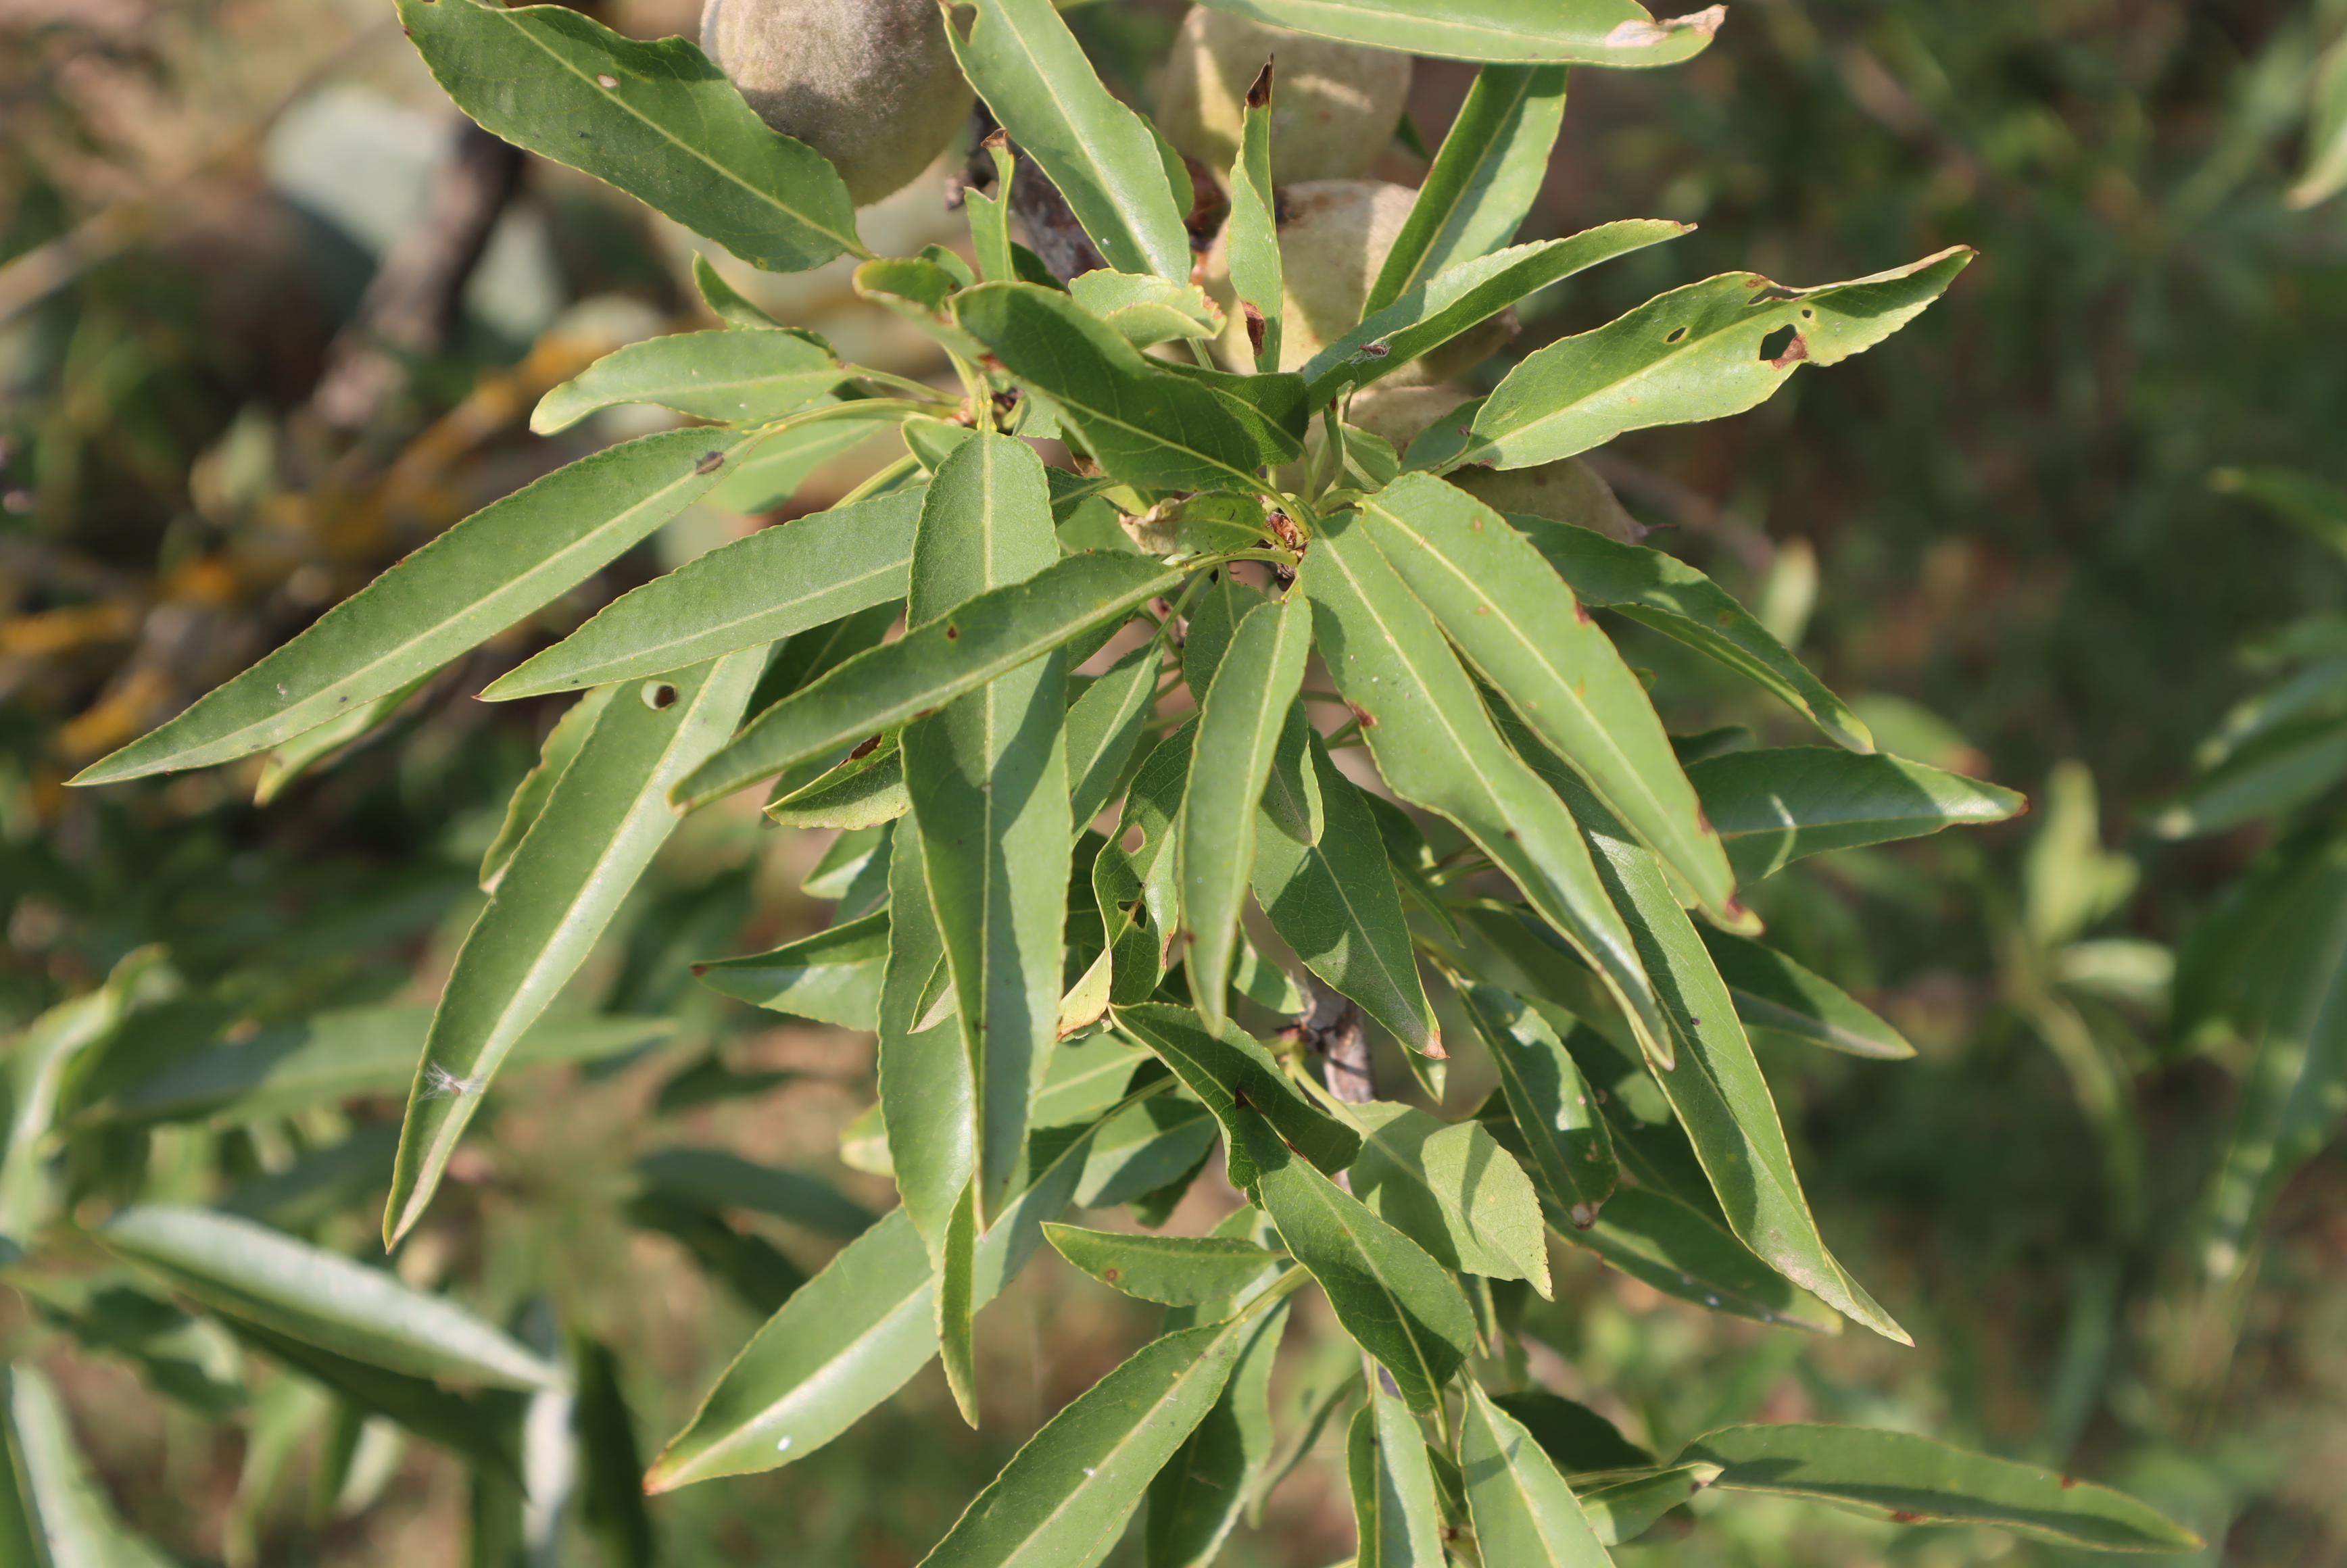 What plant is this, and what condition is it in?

almond, shot hole disease
